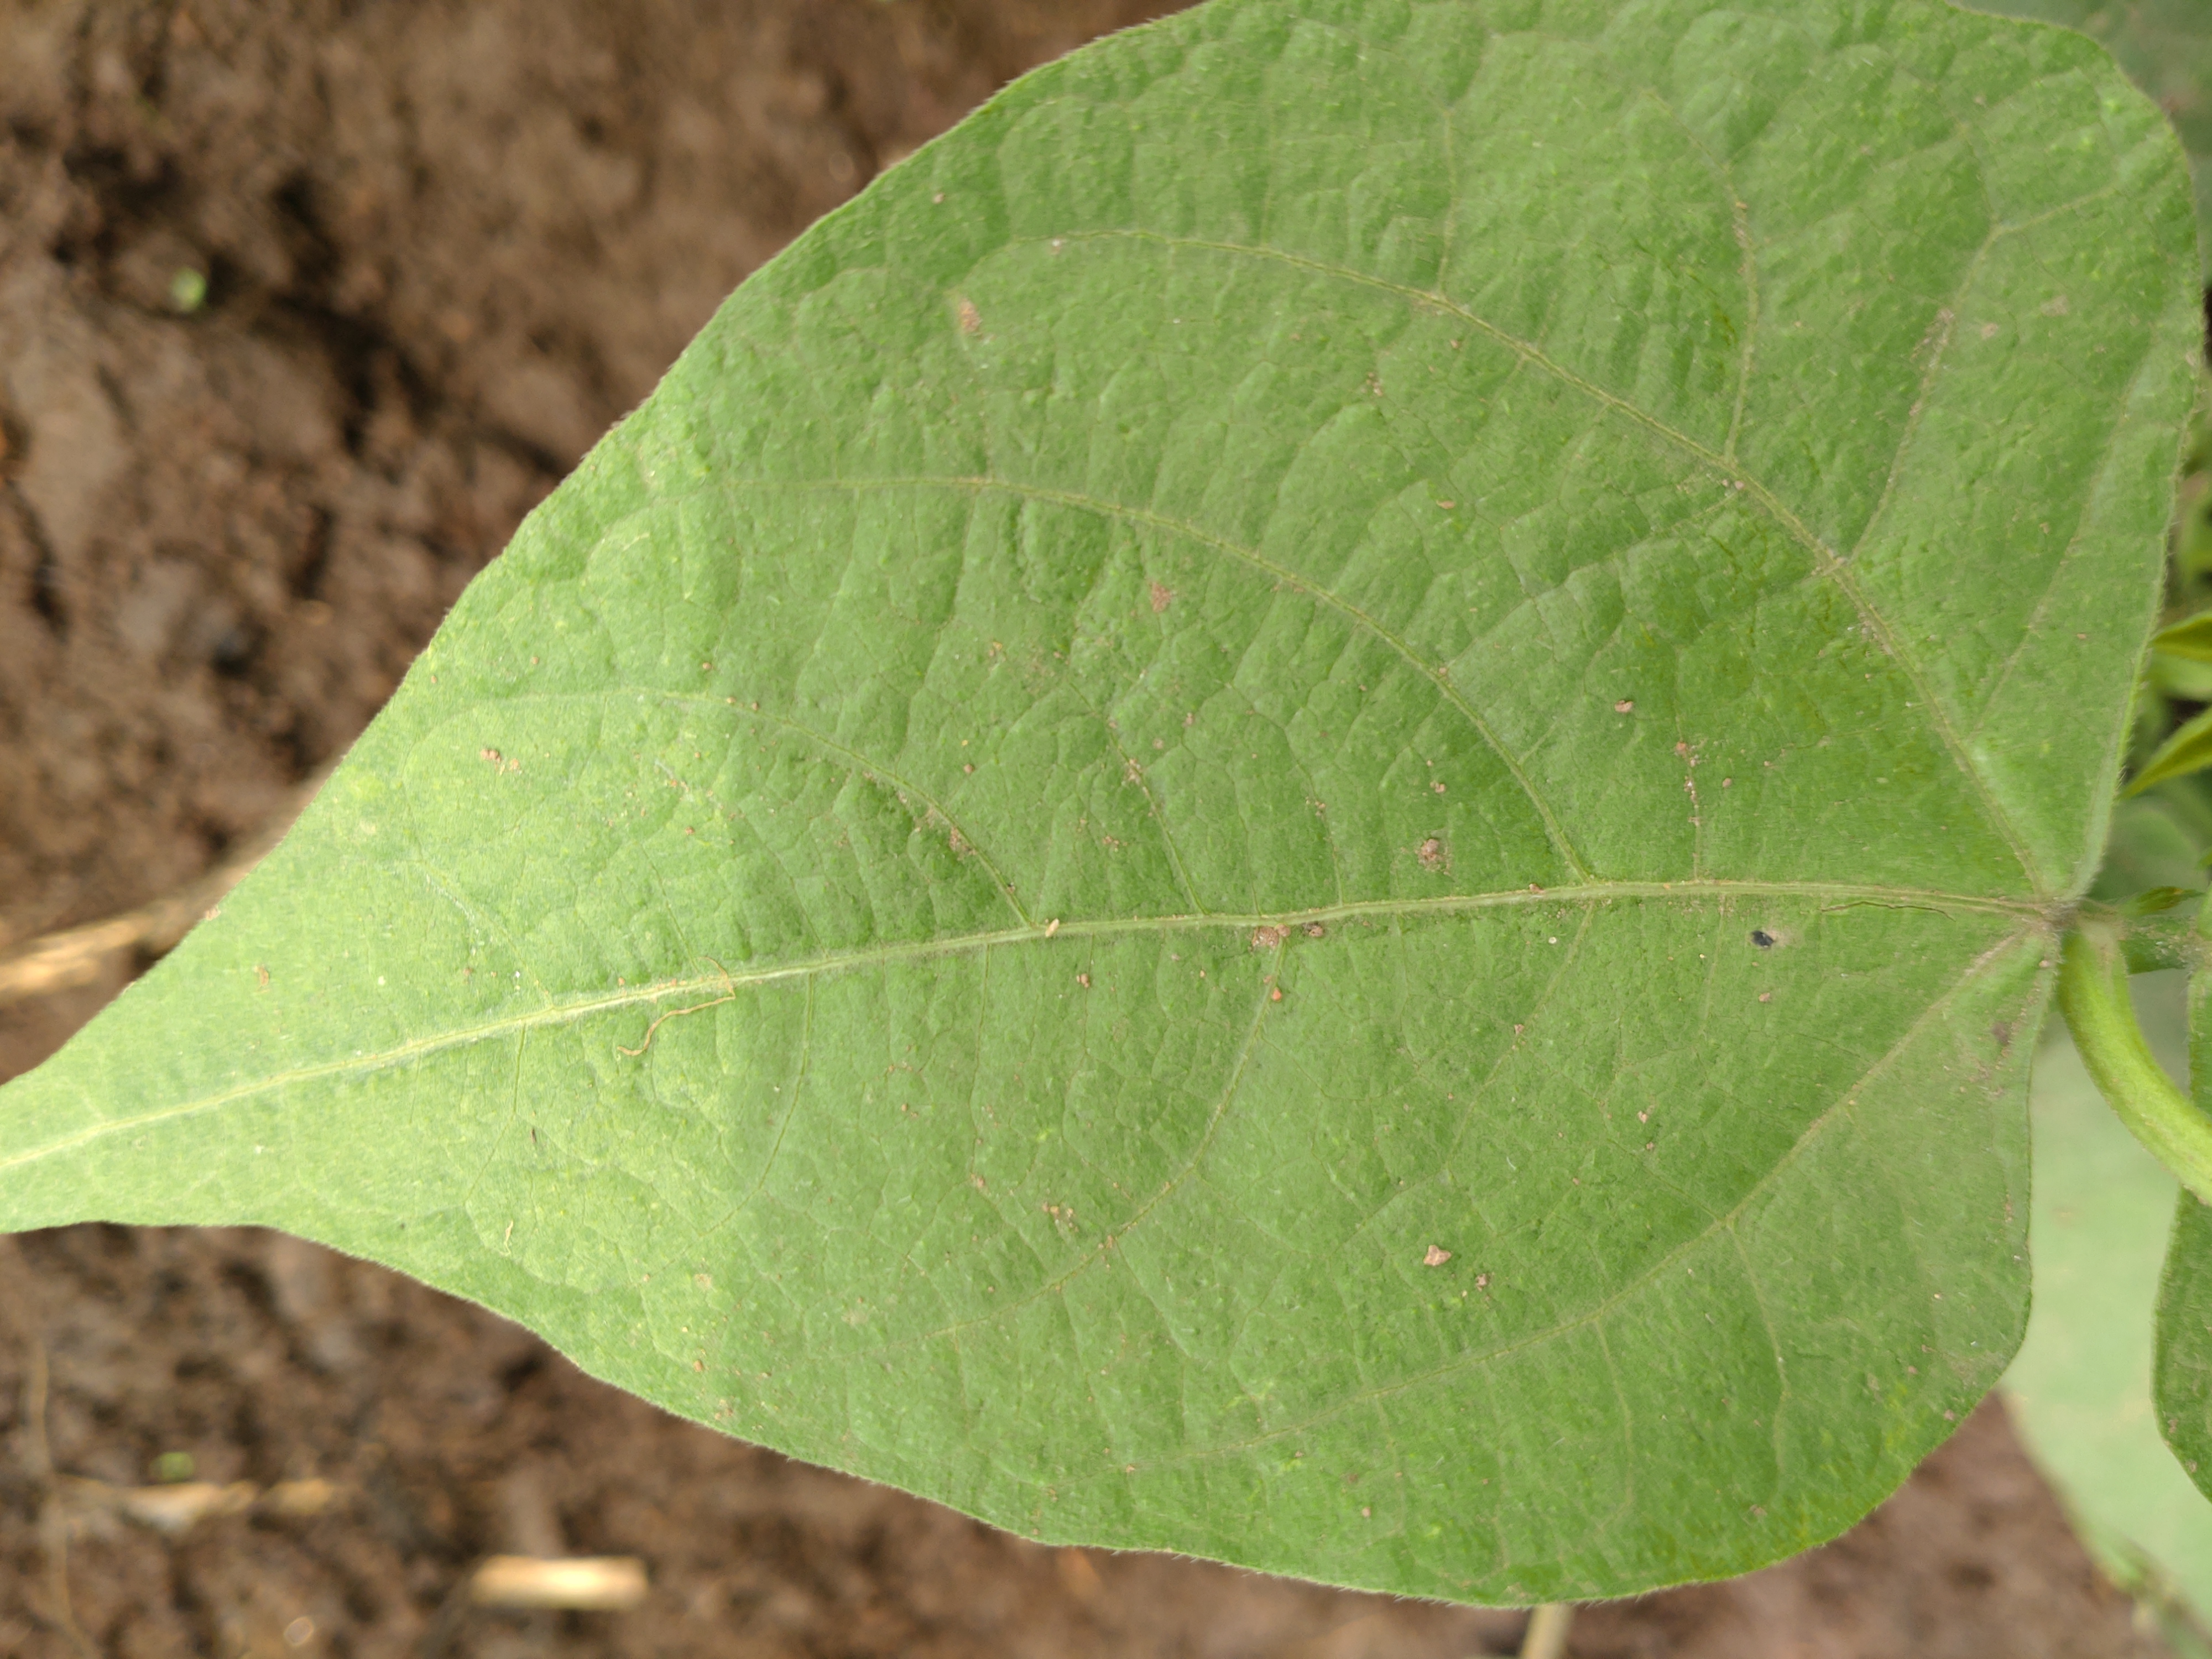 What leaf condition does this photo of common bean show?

healthy
